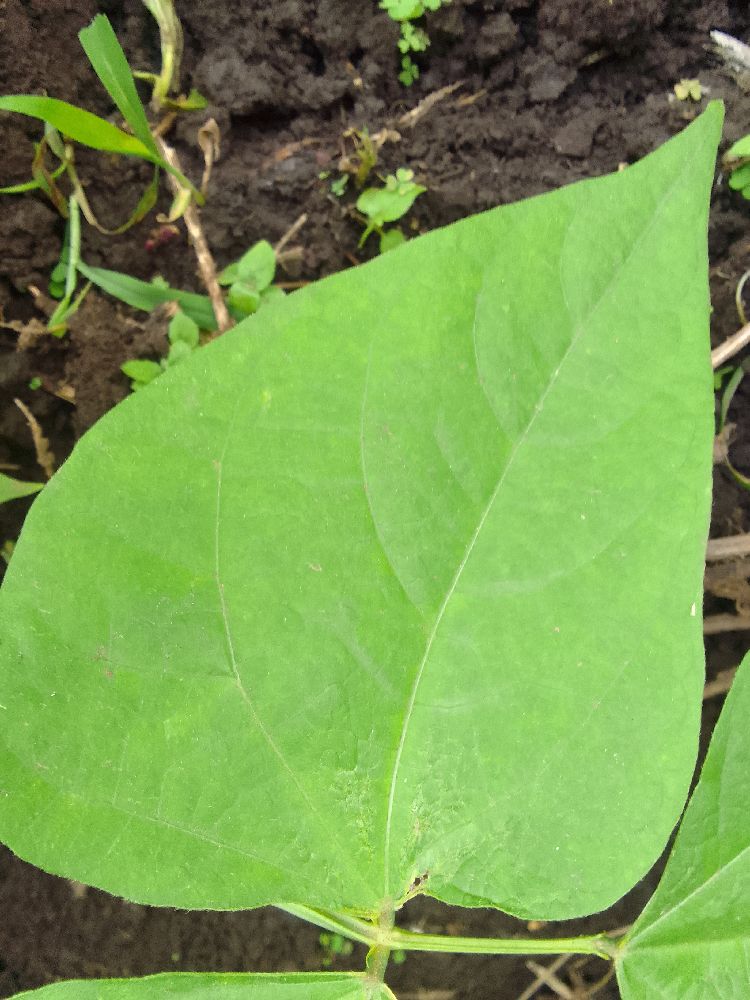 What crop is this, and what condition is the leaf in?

common bean, healthy
